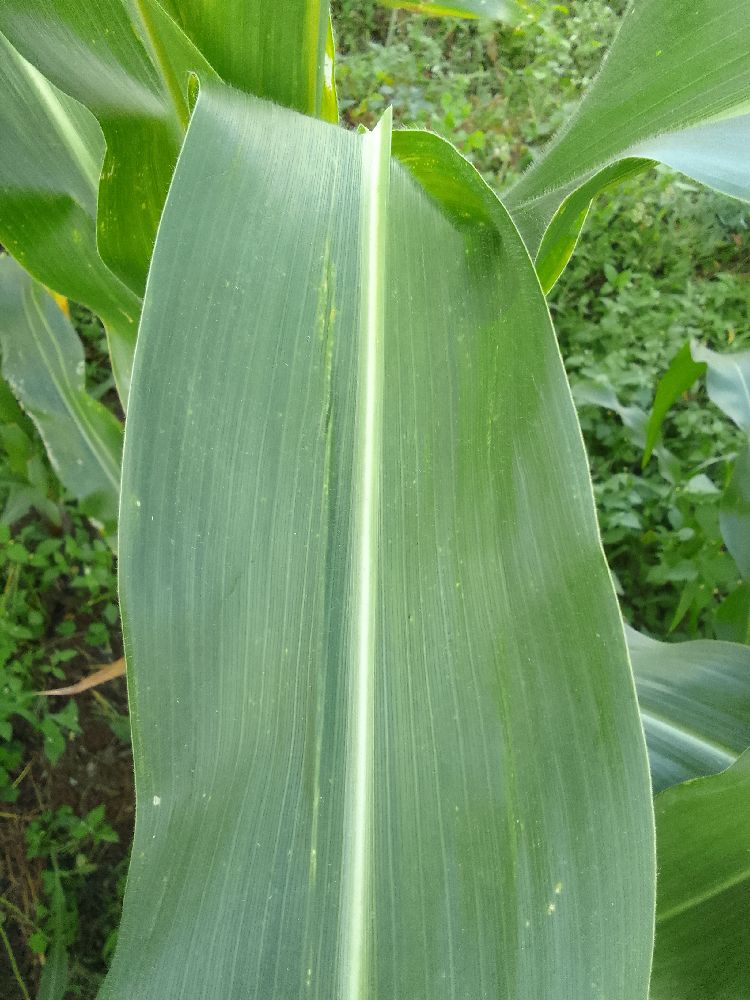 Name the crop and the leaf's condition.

maize, healthy
